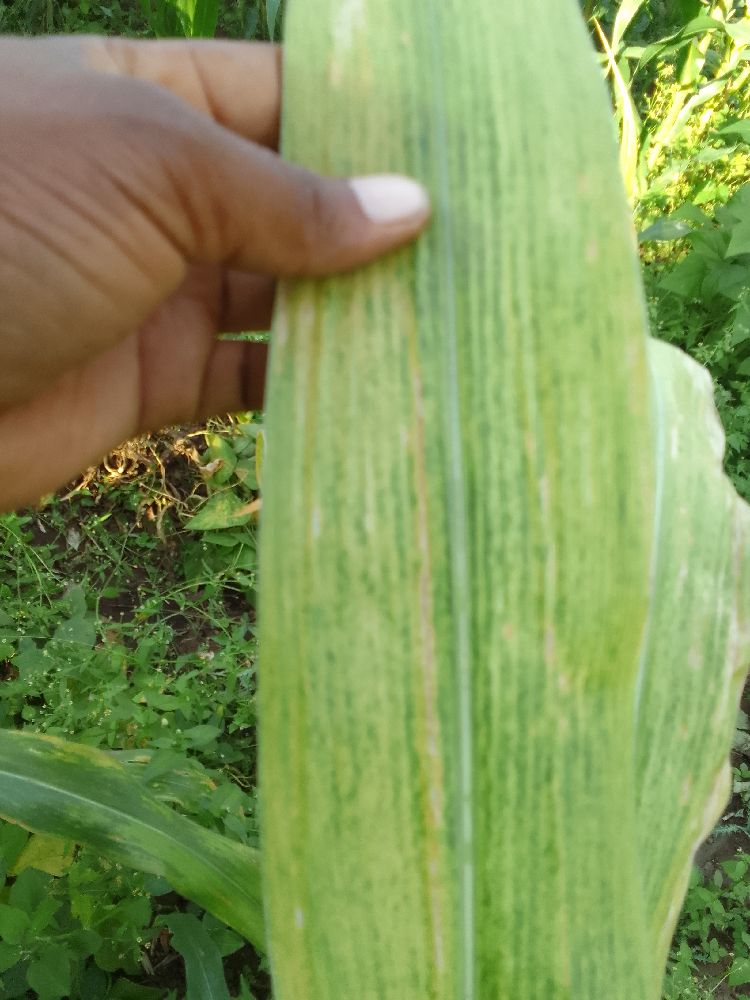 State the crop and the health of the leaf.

maize, maize lethal necrosis
